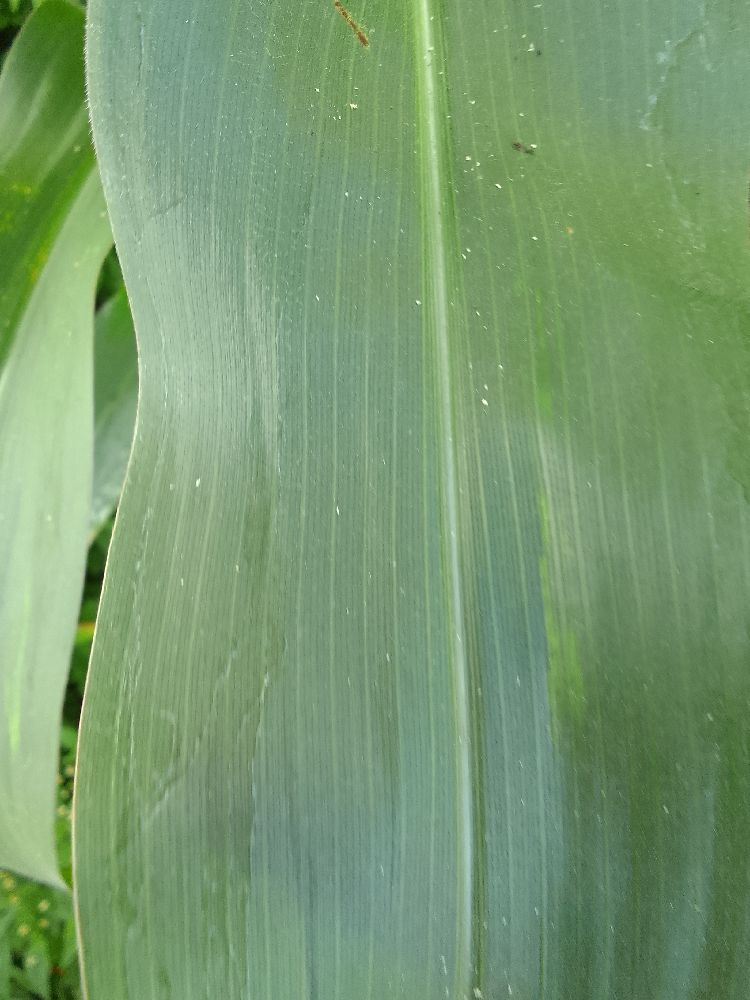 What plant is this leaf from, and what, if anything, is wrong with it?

maize, healthy
